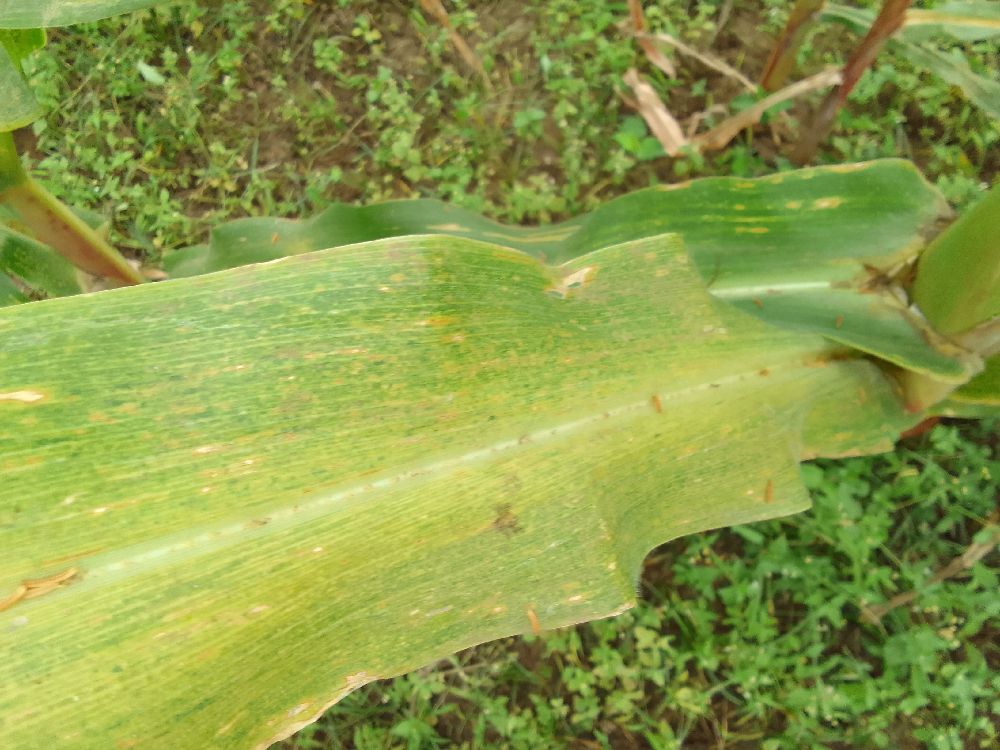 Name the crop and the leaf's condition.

maize, maize lethal necrosis
